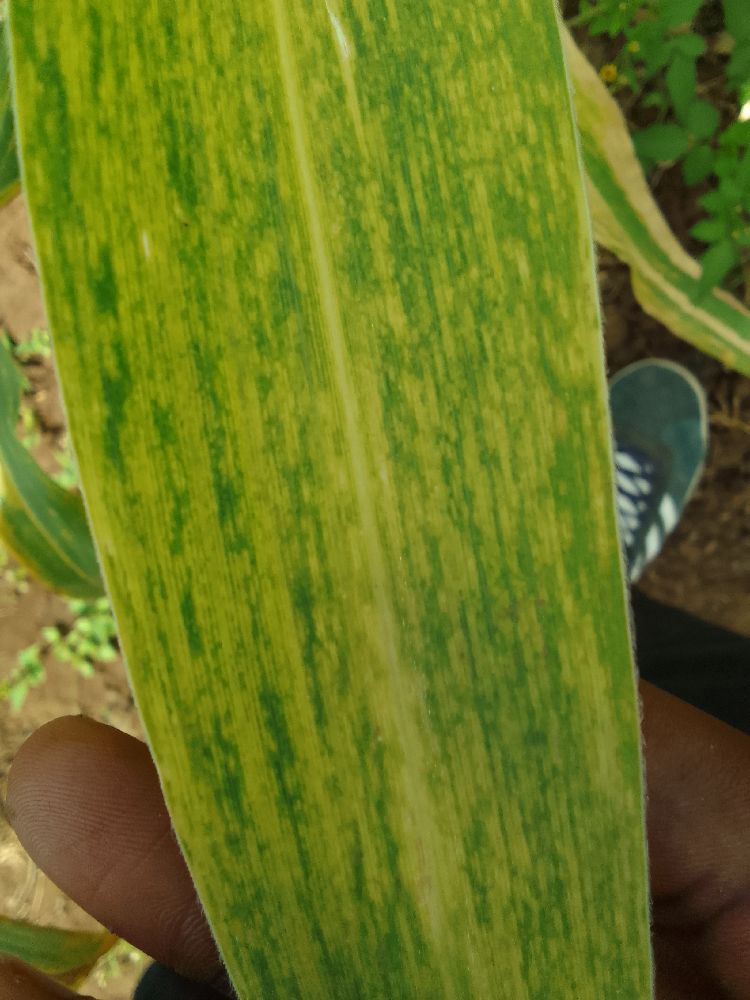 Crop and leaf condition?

maize, maize lethal necrosis
